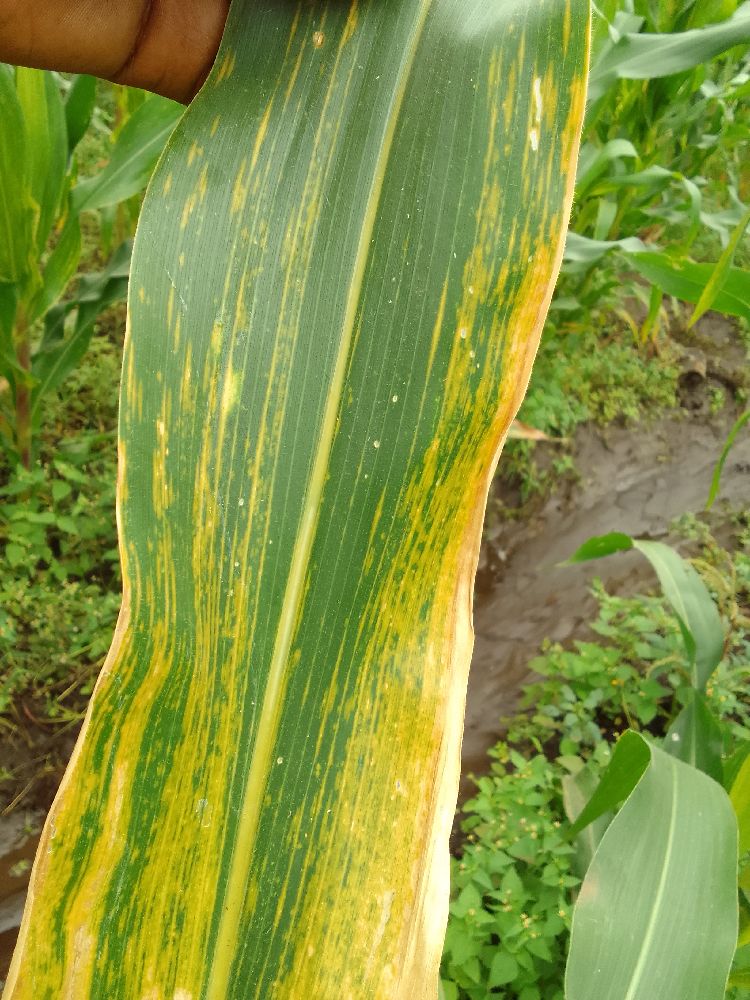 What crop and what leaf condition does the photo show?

maize, maize lethal necrosis
